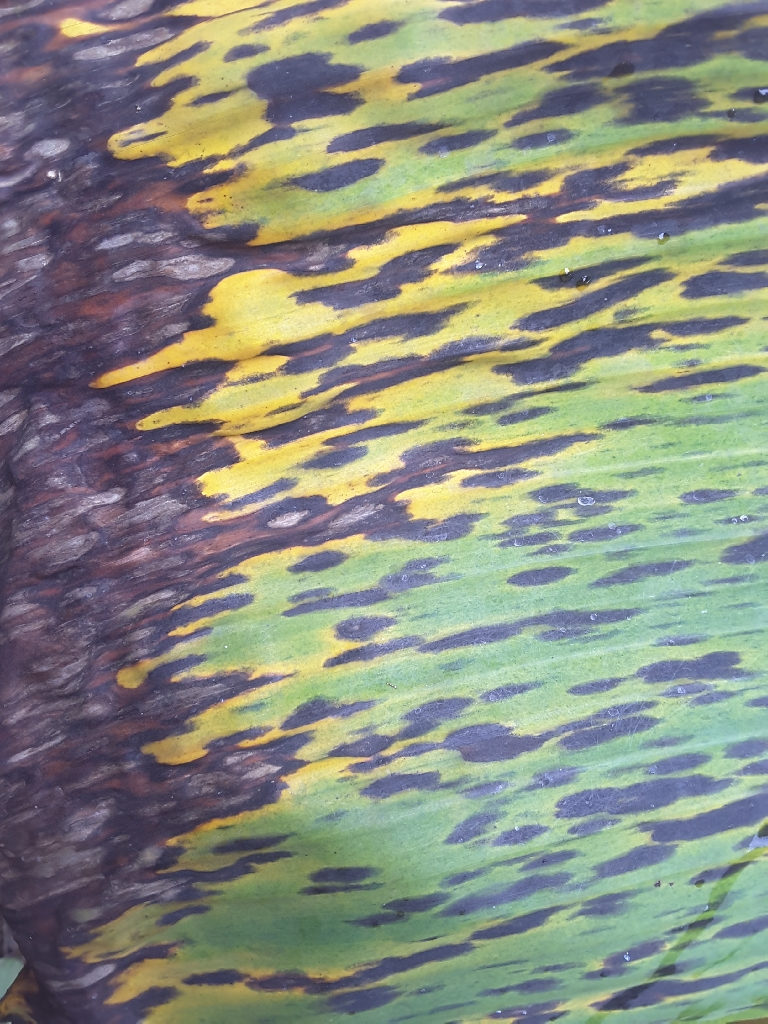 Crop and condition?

banana, black sigatoka
